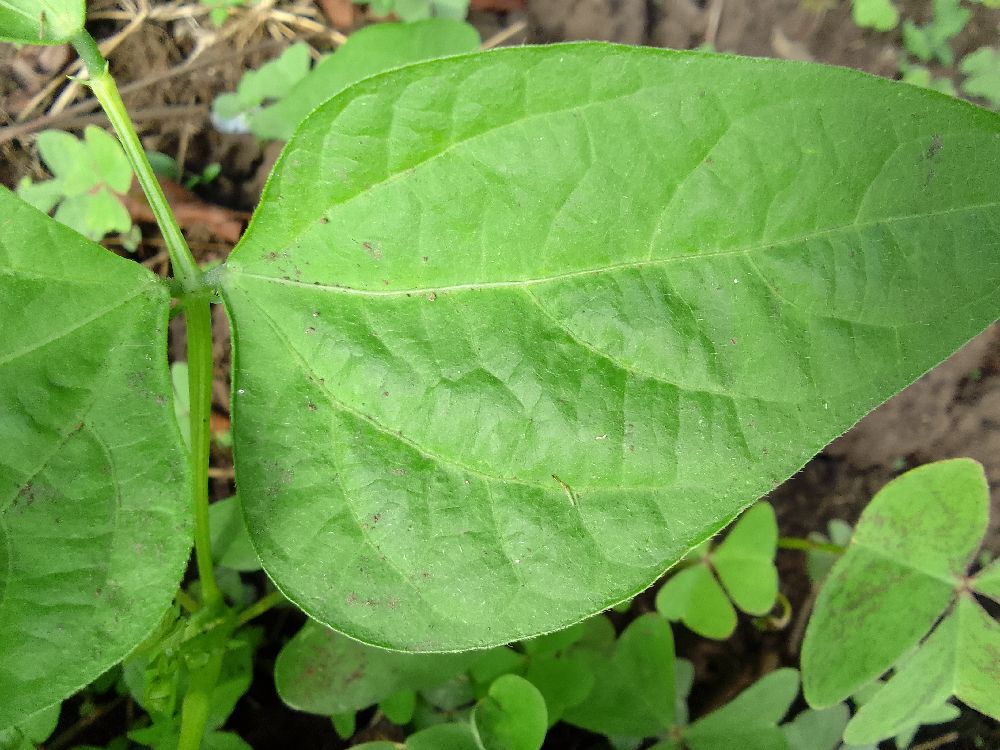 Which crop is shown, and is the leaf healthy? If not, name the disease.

common bean, healthy
